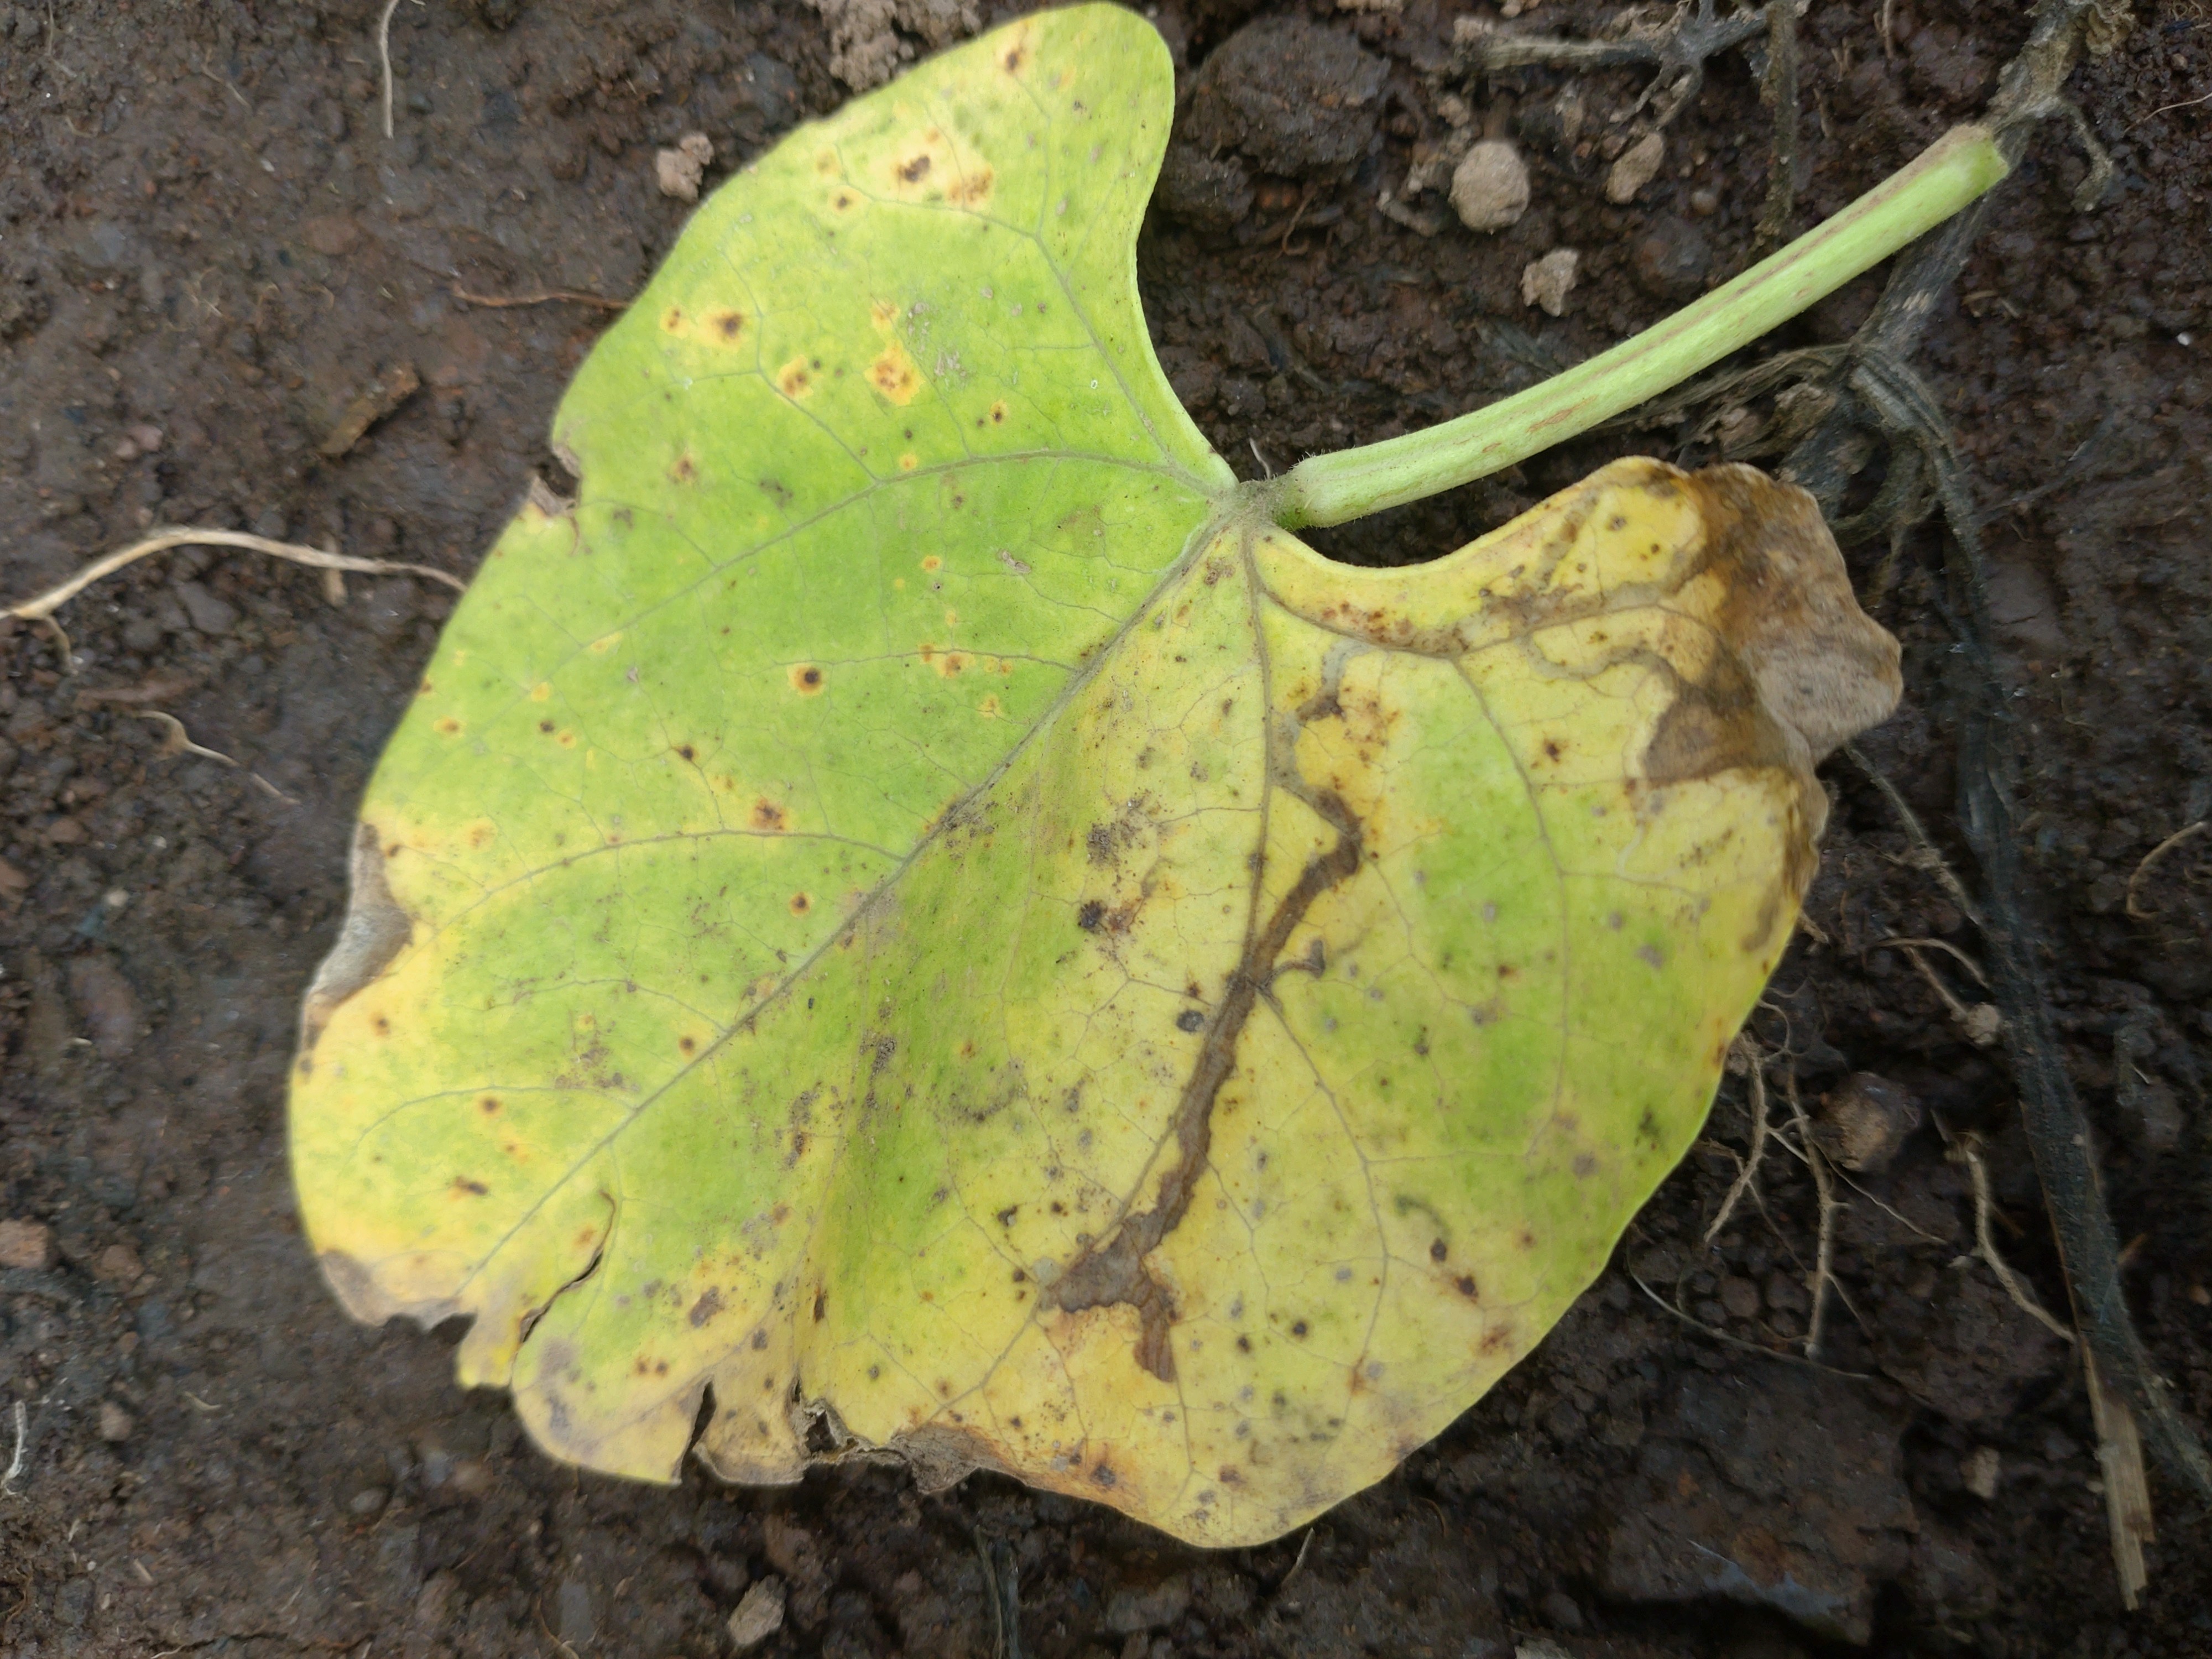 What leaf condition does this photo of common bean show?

rust
